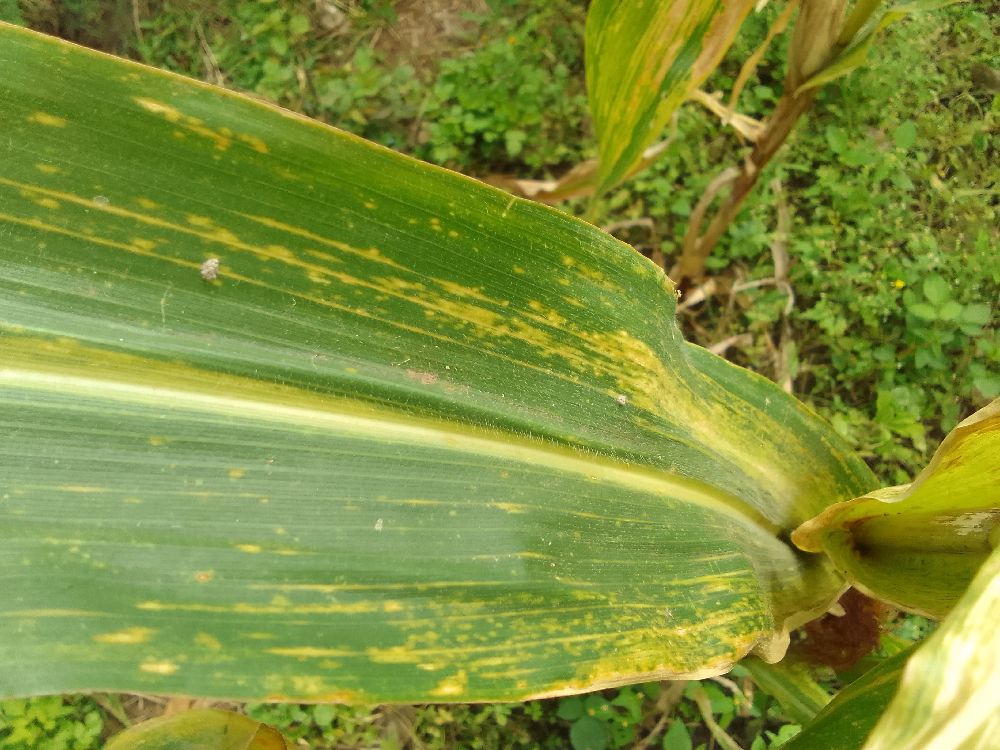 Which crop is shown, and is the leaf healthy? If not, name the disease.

maize, maize lethal necrosis
